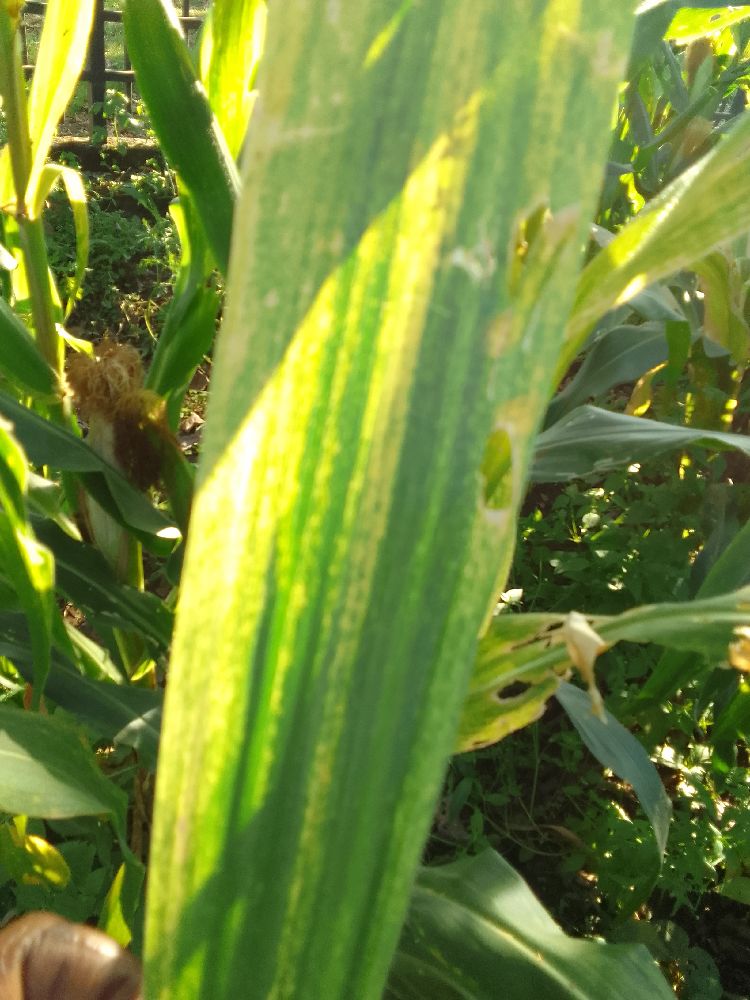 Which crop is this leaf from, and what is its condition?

maize, maize lethal necrosis
